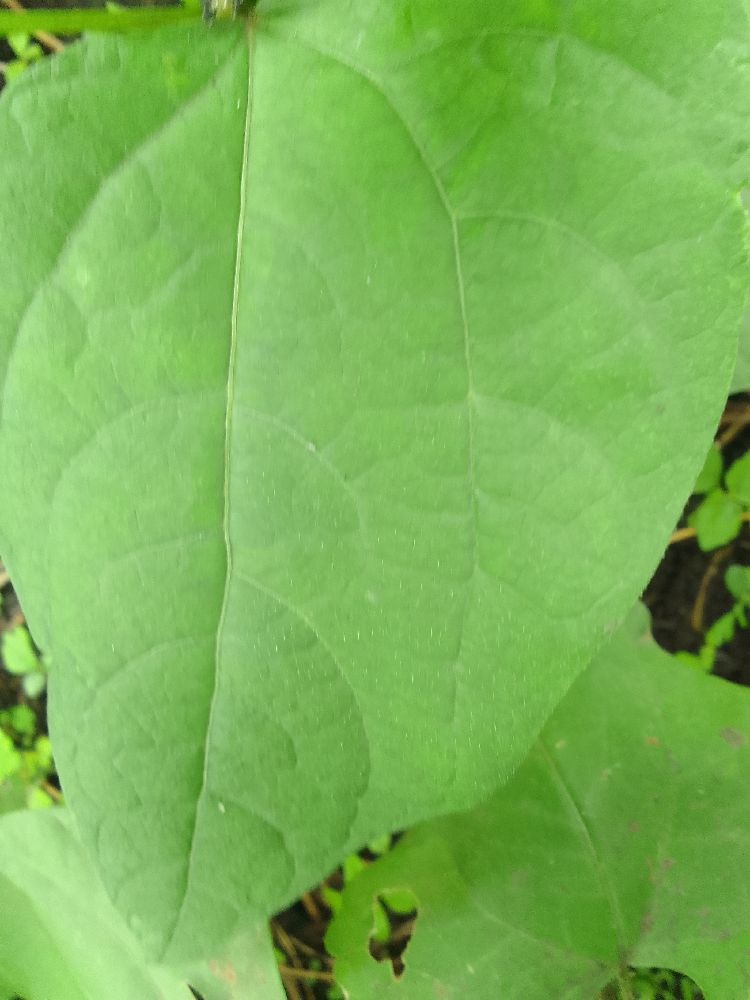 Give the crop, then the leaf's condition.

common bean, healthy
